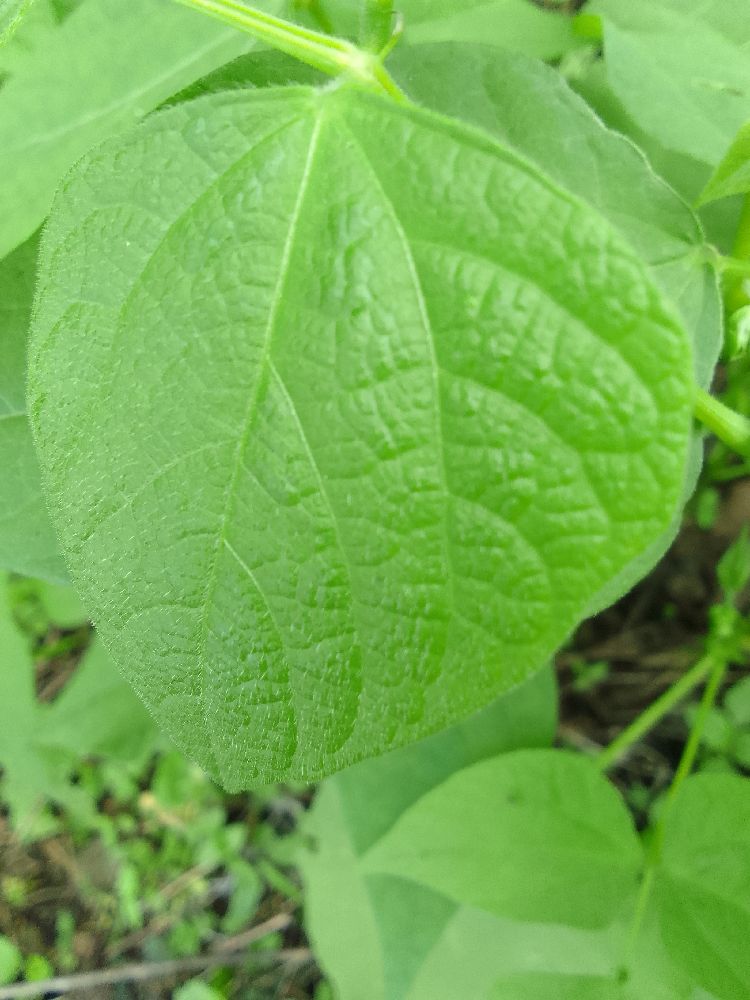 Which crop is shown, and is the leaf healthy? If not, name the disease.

common bean, healthy
